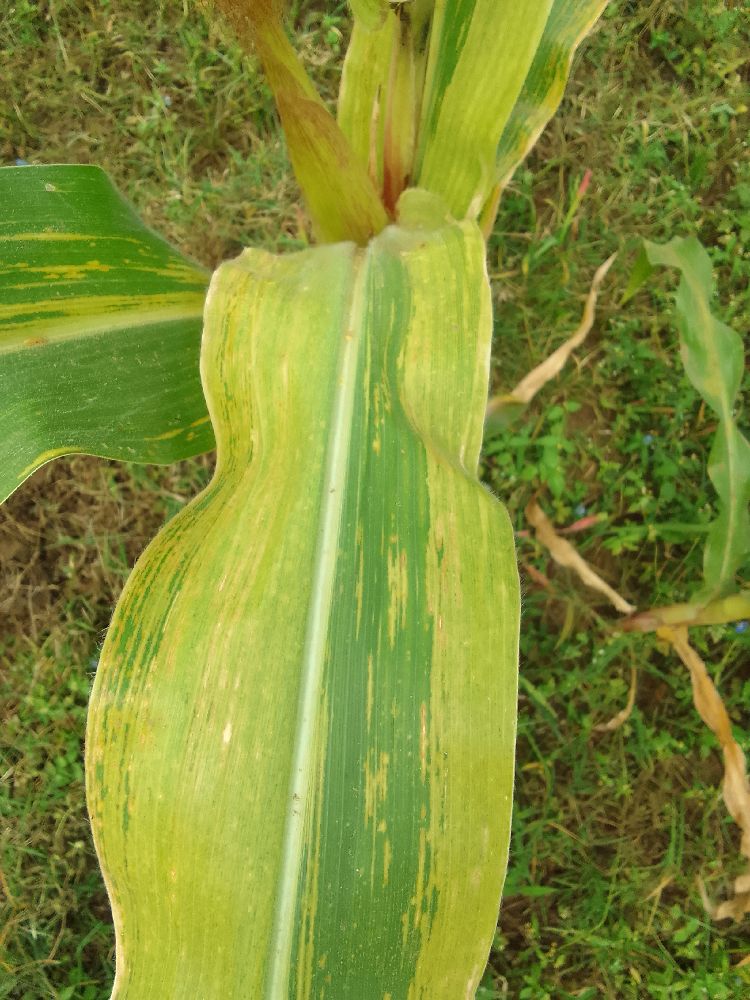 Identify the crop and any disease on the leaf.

maize, maize lethal necrosis
